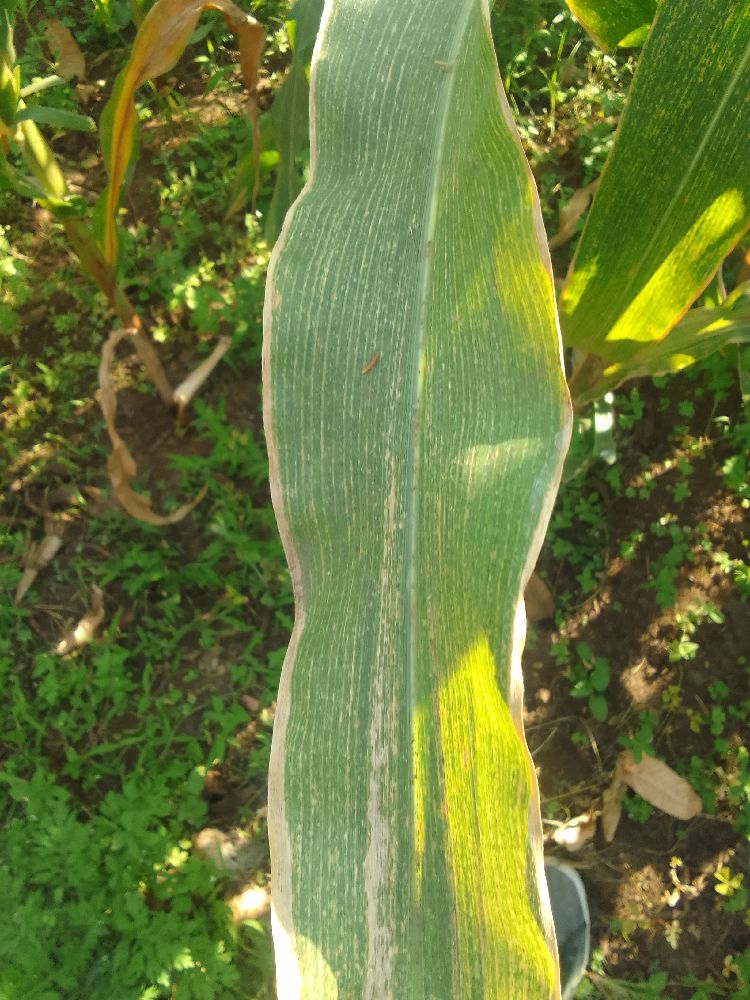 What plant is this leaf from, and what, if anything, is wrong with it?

maize, maize lethal necrosis
